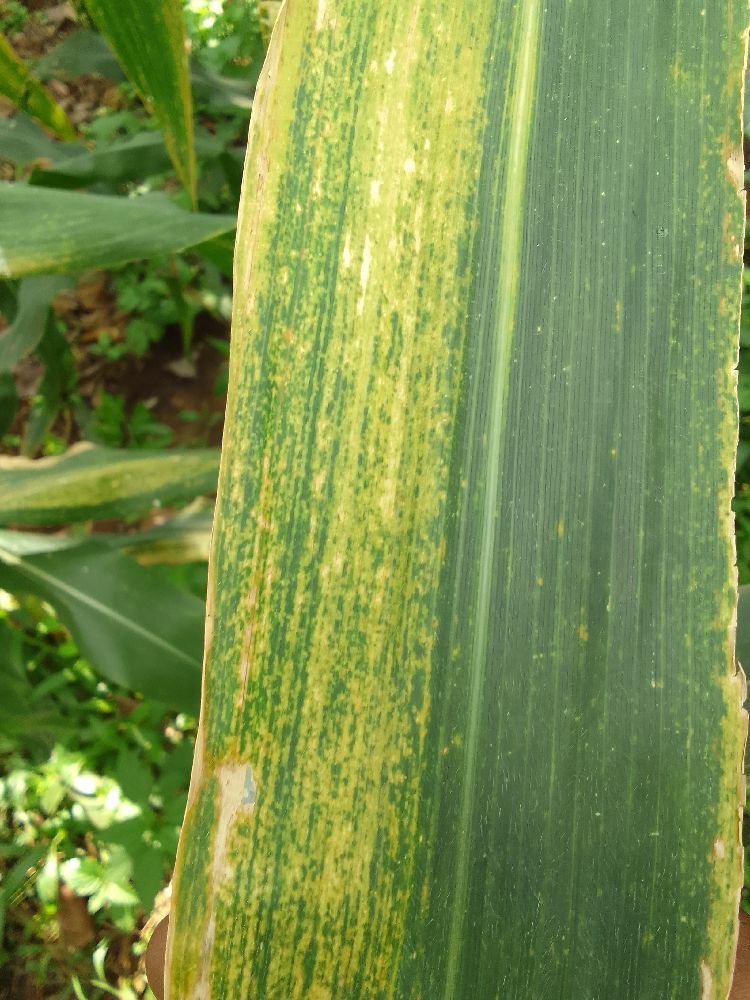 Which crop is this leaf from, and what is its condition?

maize, maize lethal necrosis
